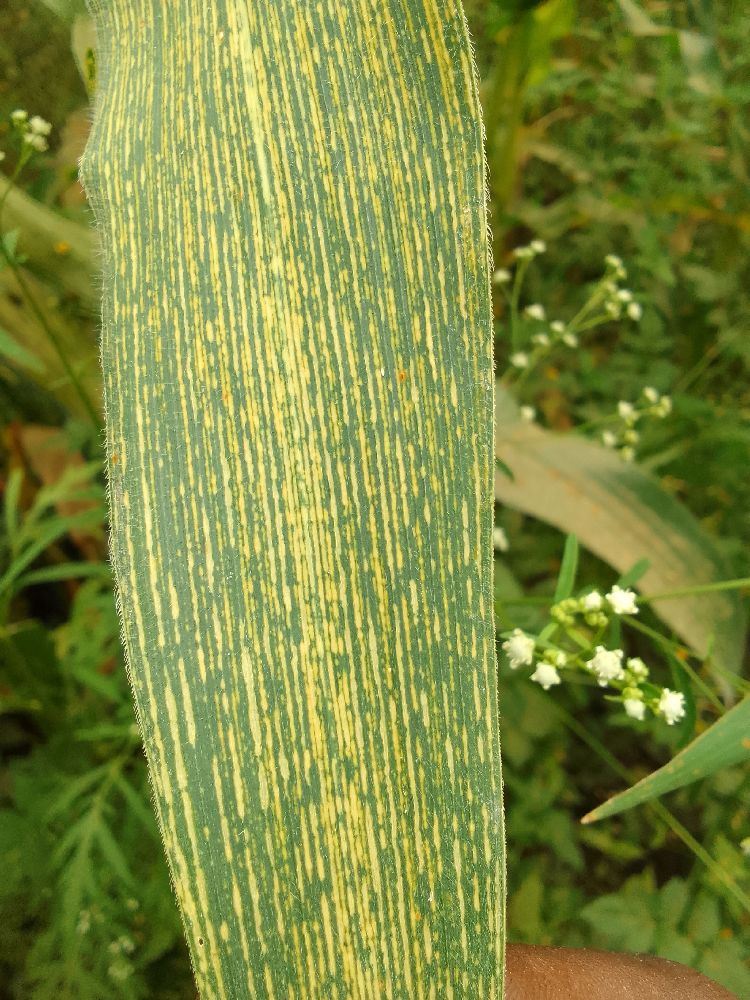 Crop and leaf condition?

maize, maize streak virus
